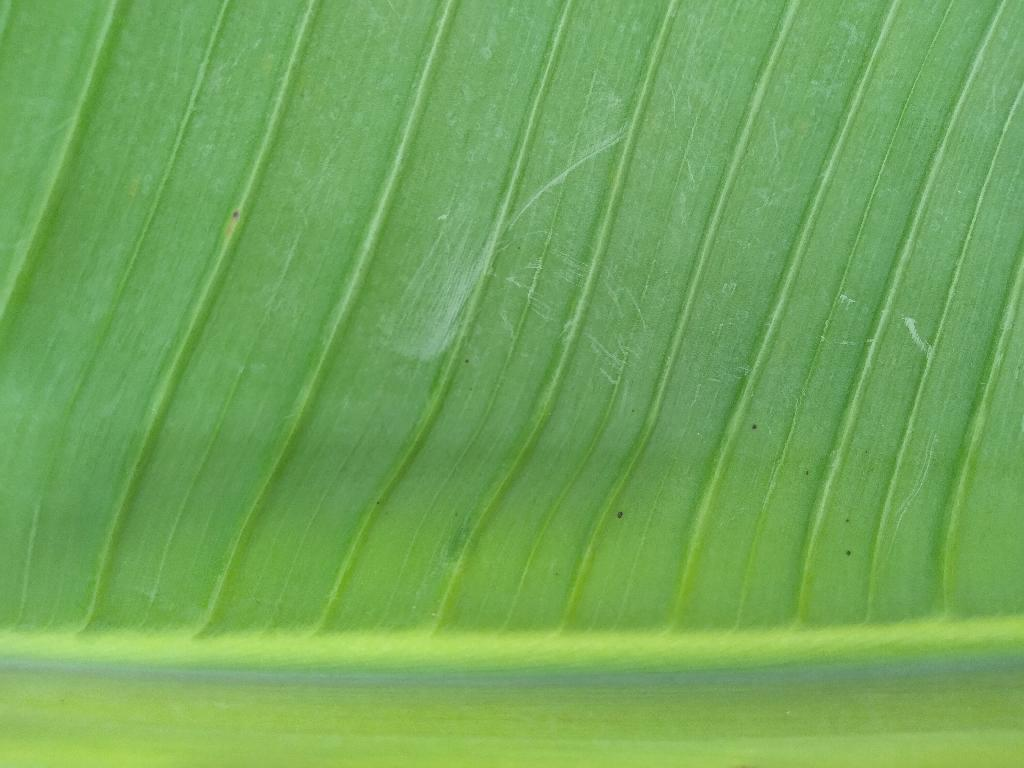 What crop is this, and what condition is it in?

banana, healthy
